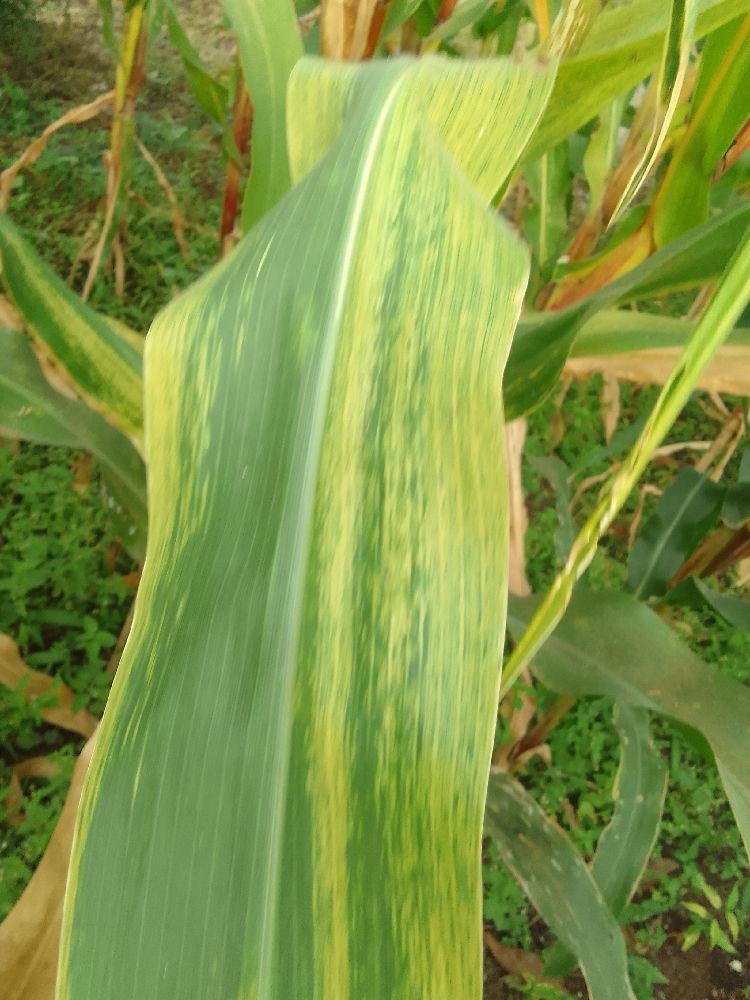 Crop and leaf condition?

maize, maize lethal necrosis
